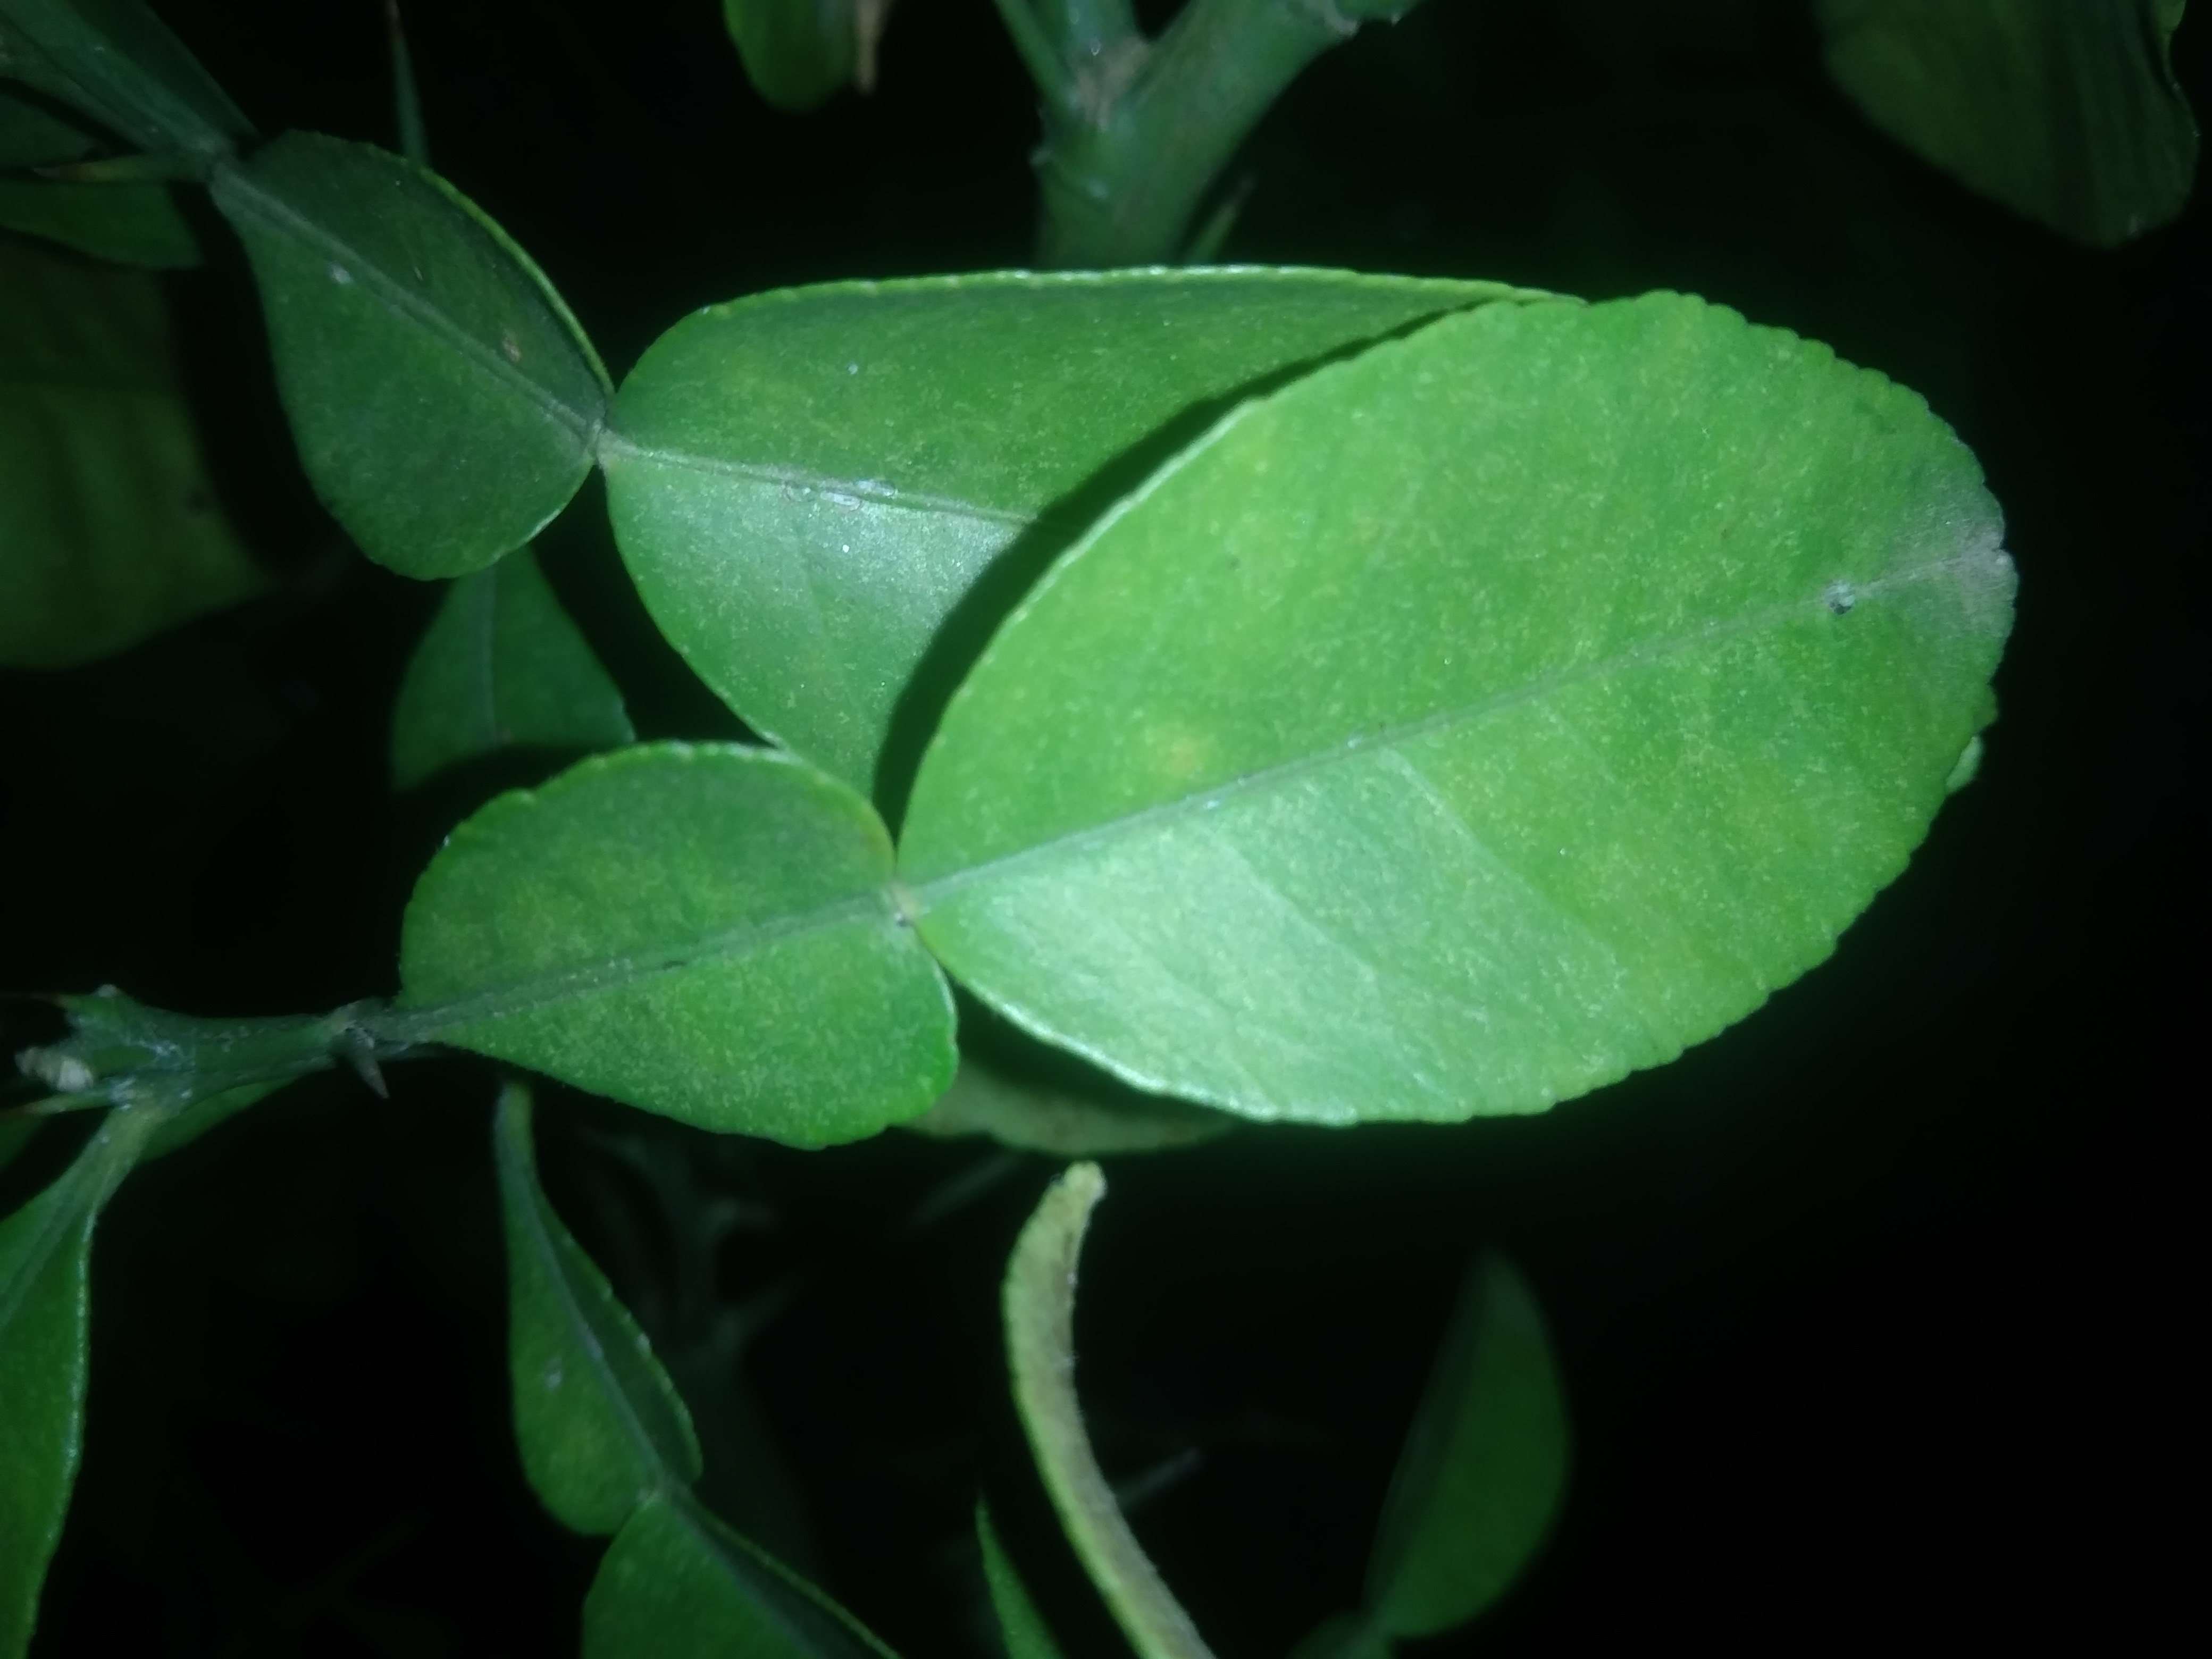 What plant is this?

lemon
